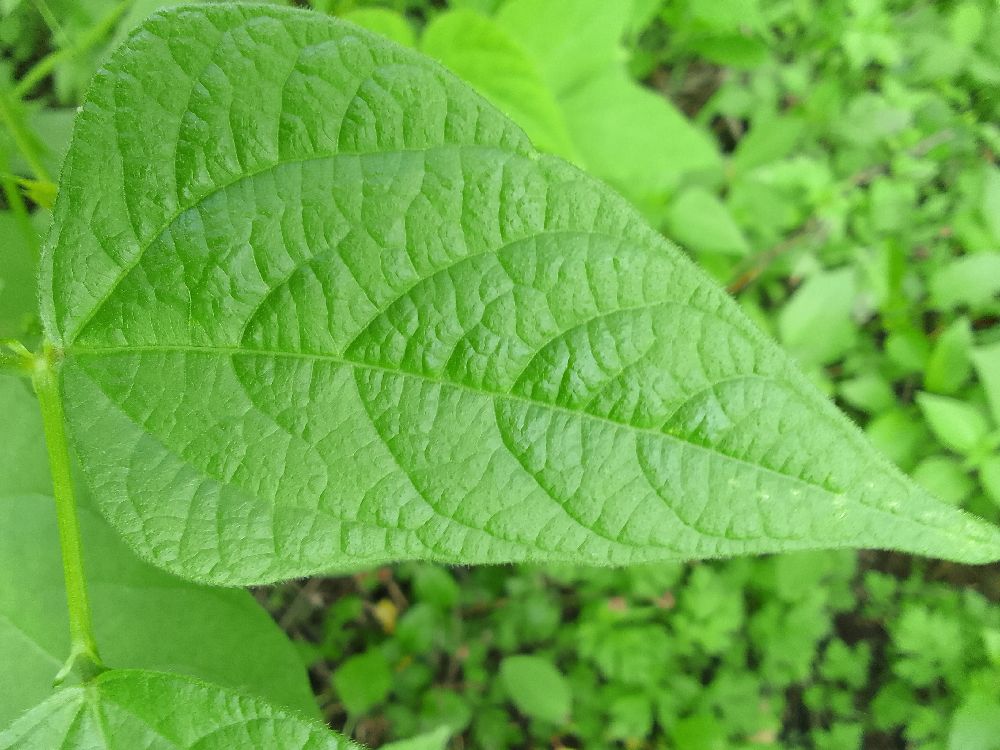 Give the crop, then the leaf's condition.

common bean, healthy
